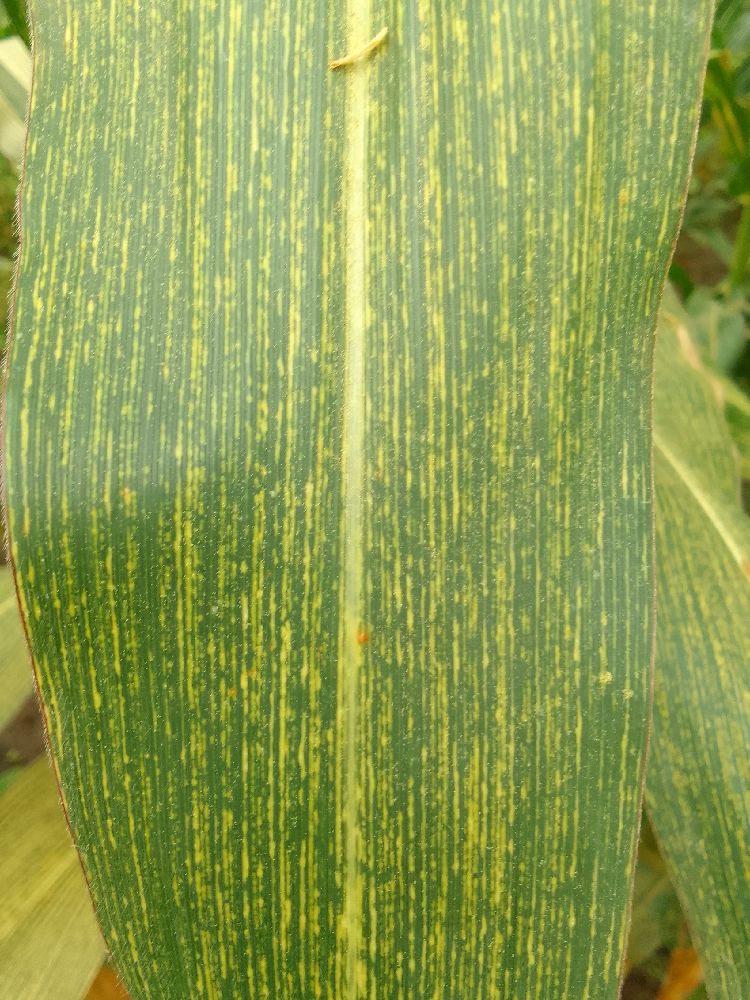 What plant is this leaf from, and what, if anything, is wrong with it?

maize, maize streak virus
